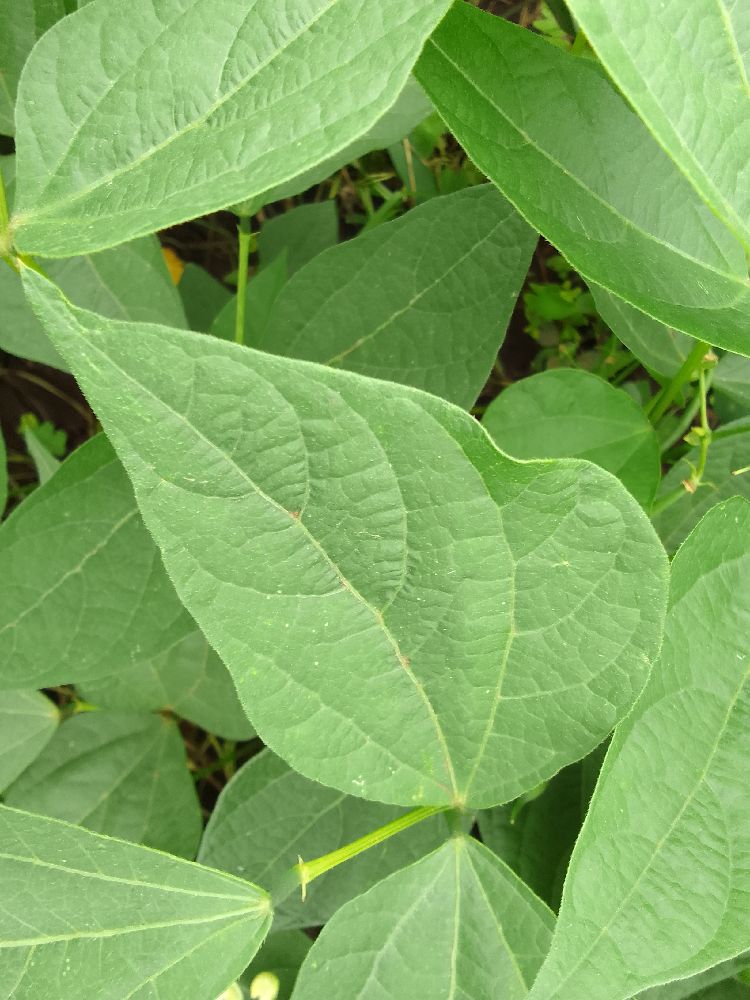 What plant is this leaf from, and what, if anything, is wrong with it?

common bean, healthy
